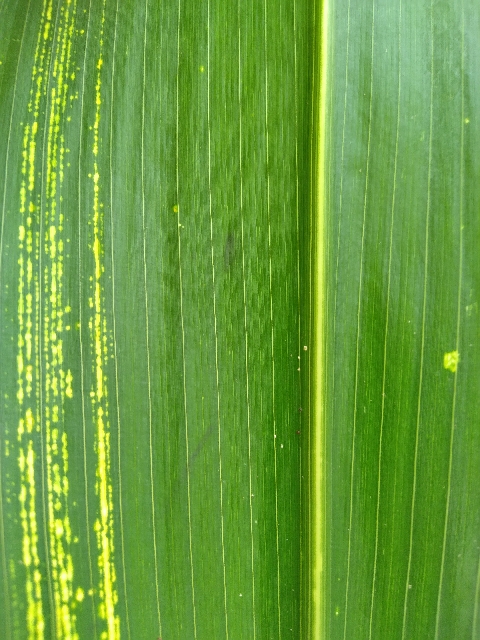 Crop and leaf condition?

maize, maize streak virus
